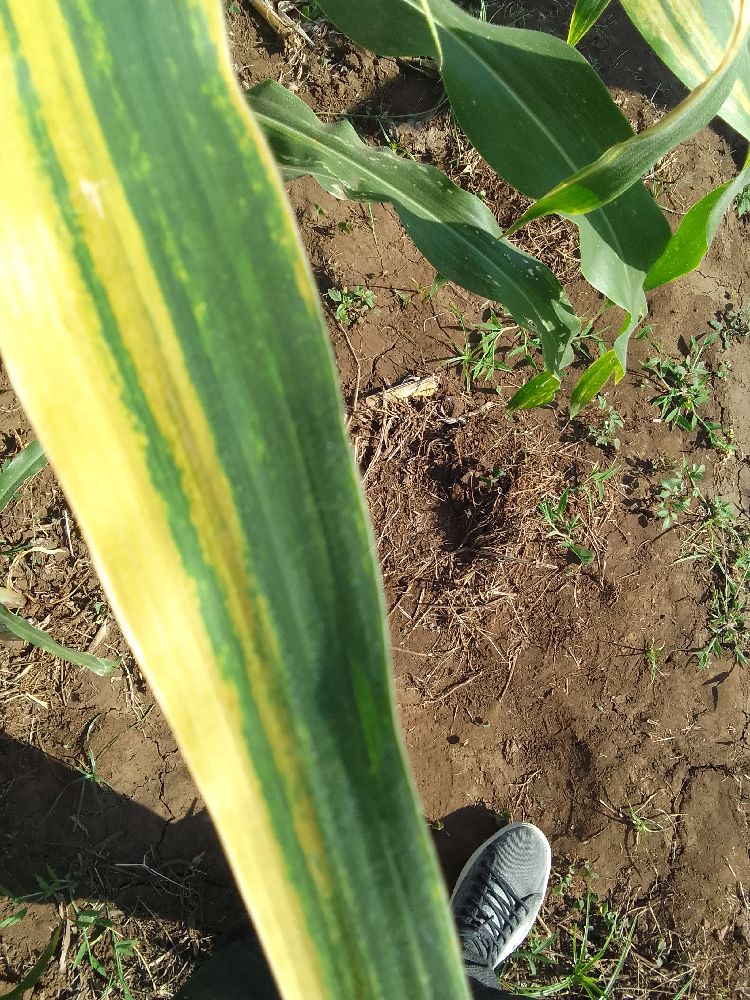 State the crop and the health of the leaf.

maize, maize lethal necrosis
